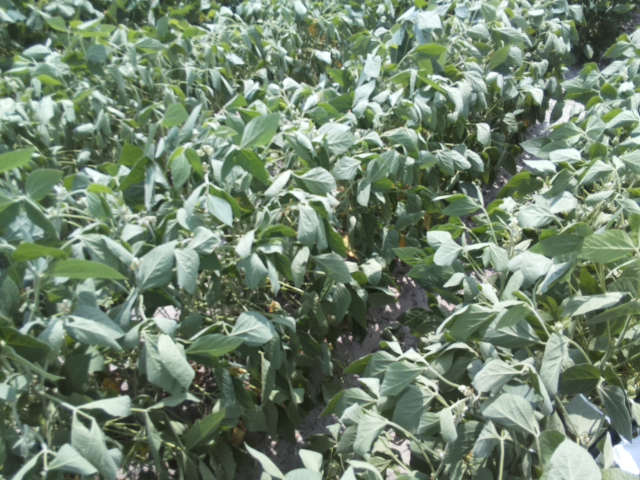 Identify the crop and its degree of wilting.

soybean, moderate turgor loss in upper canopy
